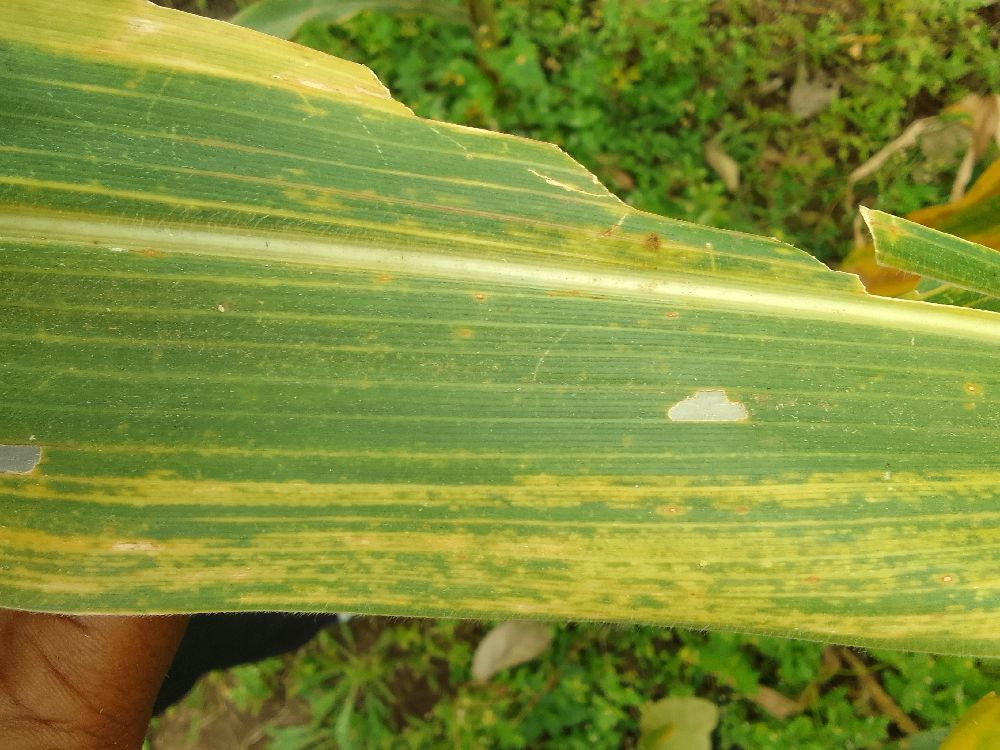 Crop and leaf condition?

maize, maize lethal necrosis
